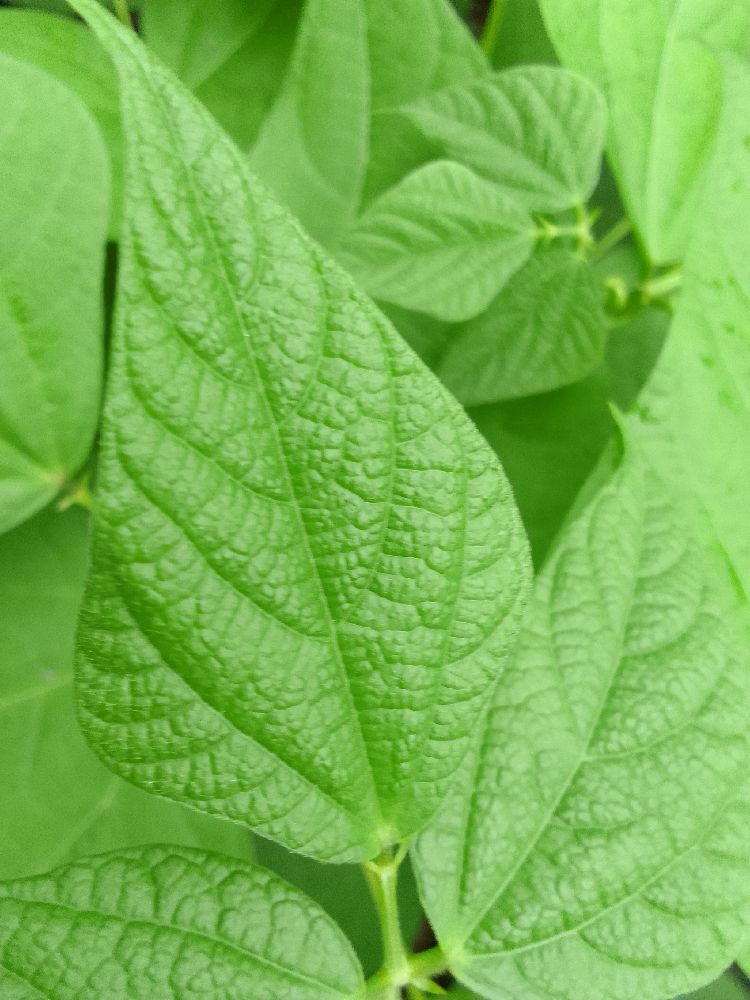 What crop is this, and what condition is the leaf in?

common bean, healthy
